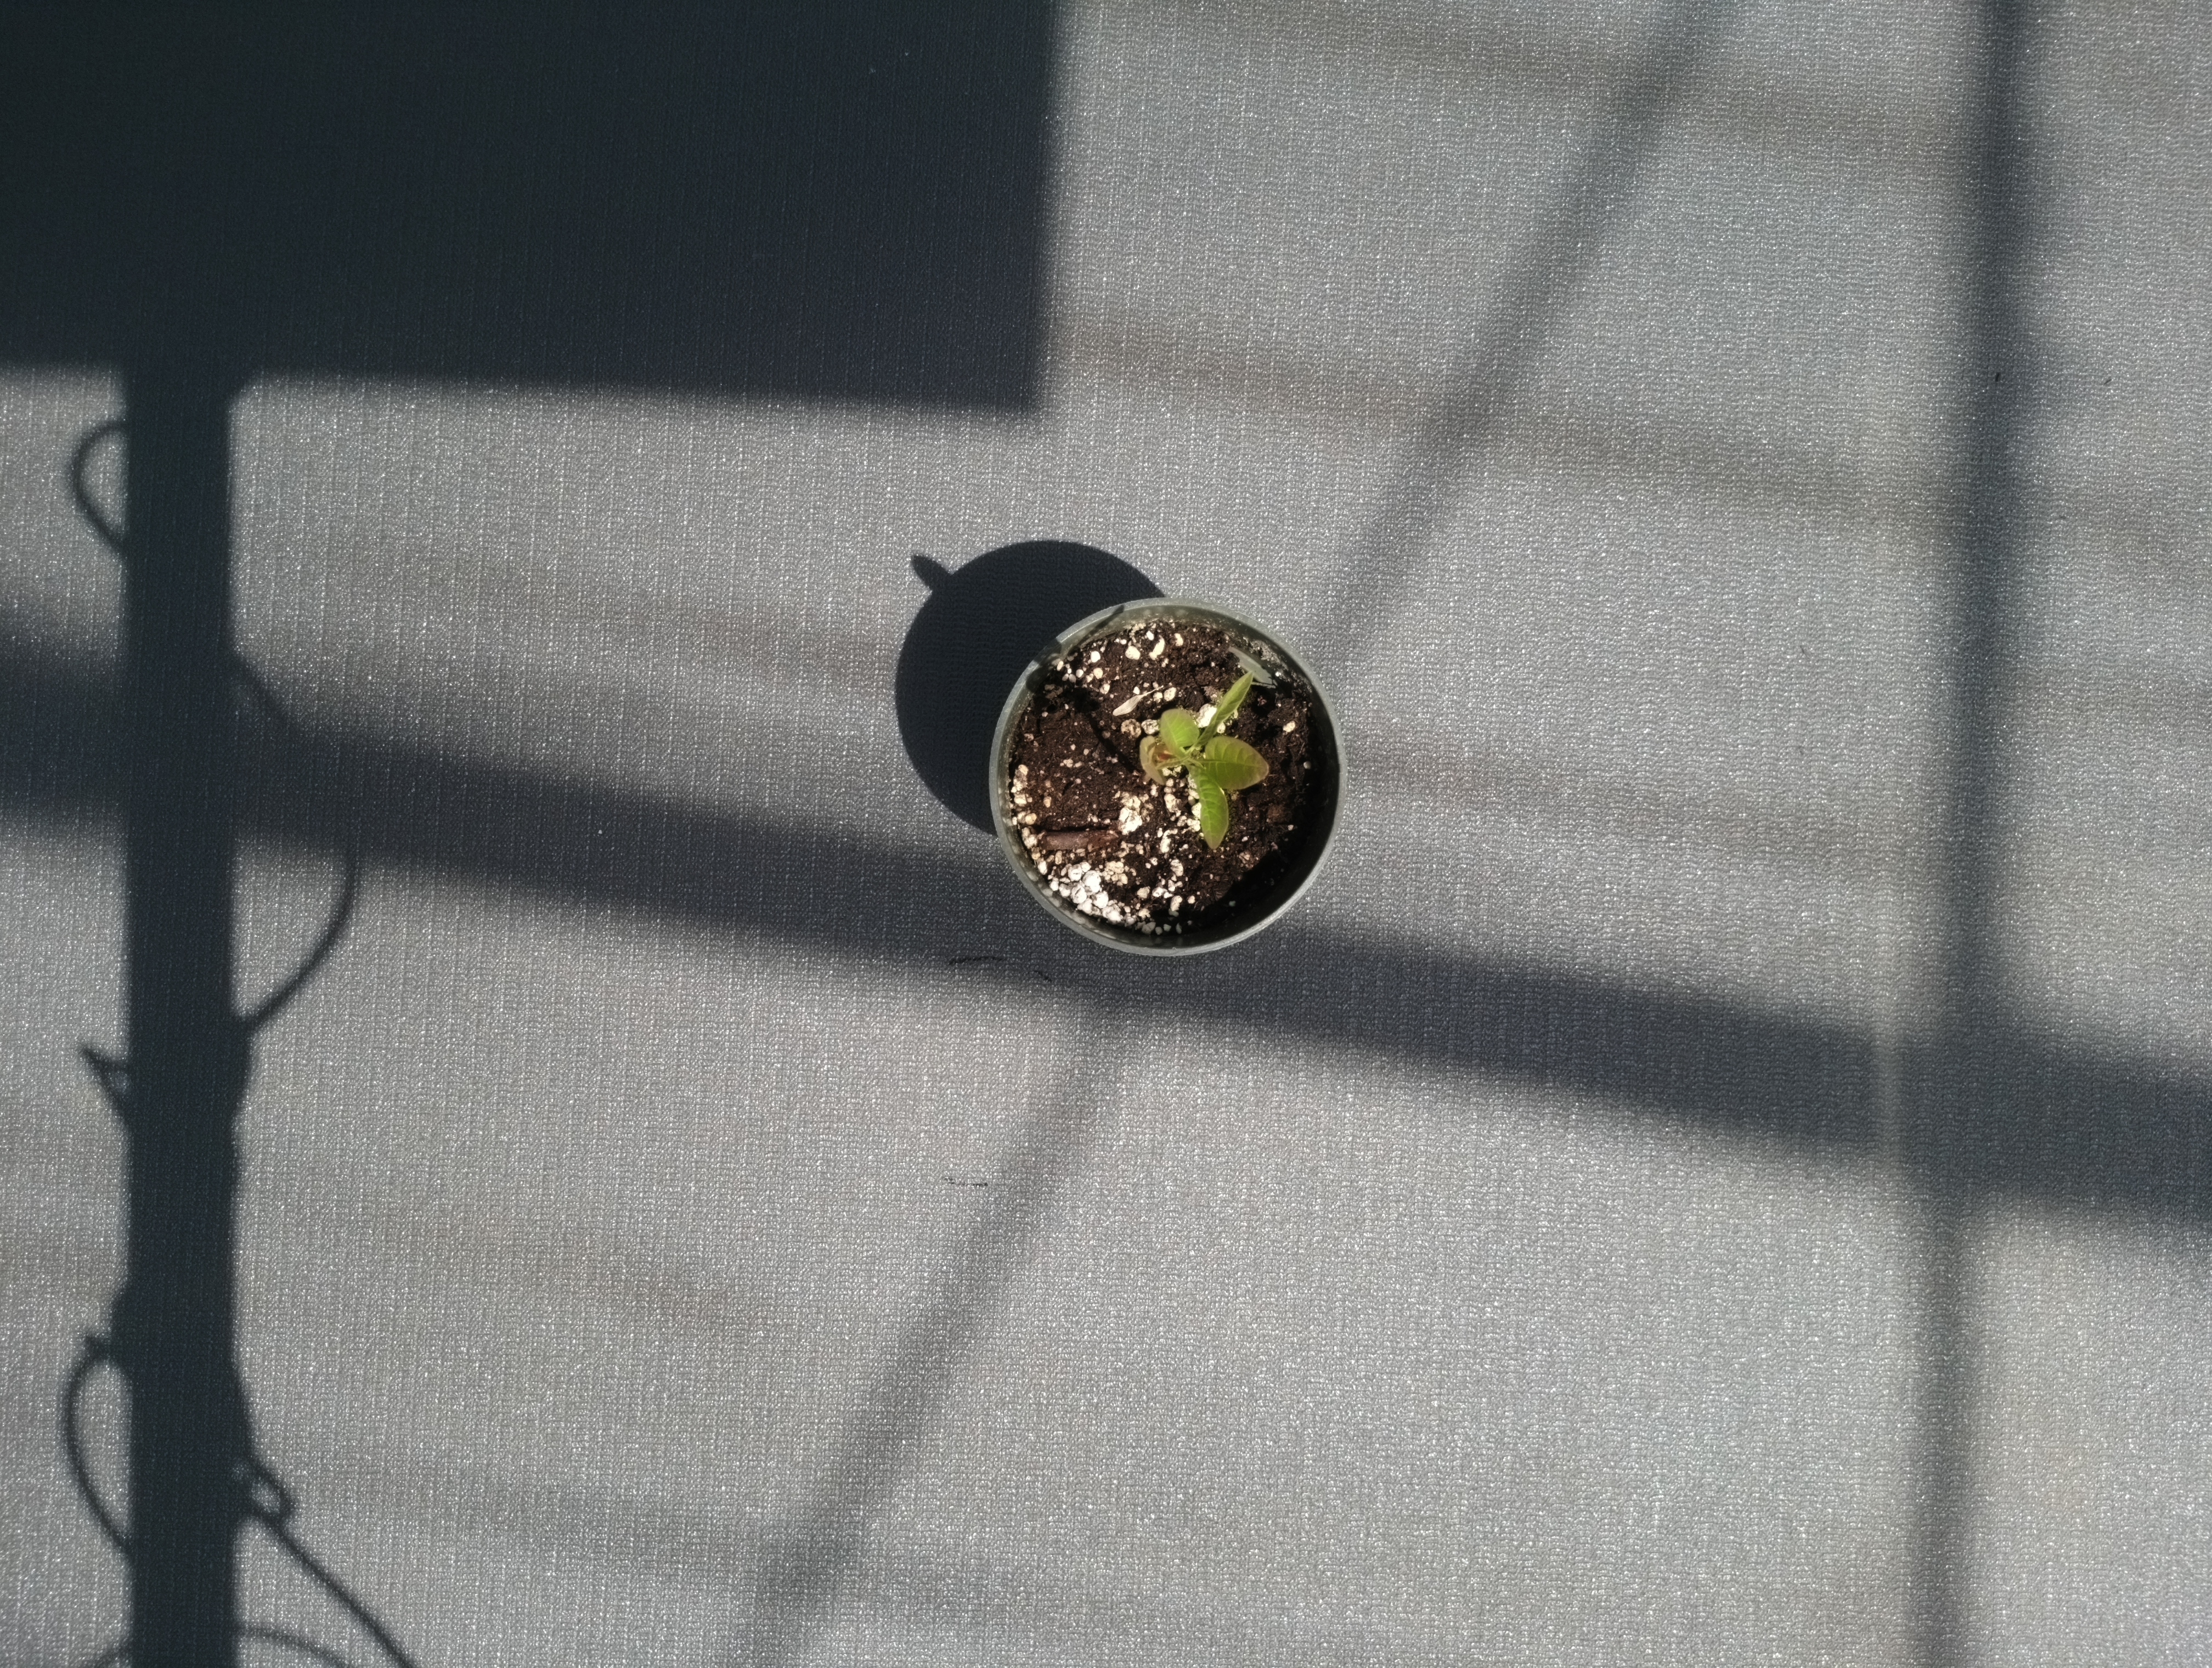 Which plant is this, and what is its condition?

waterhemp, chlorosis only
